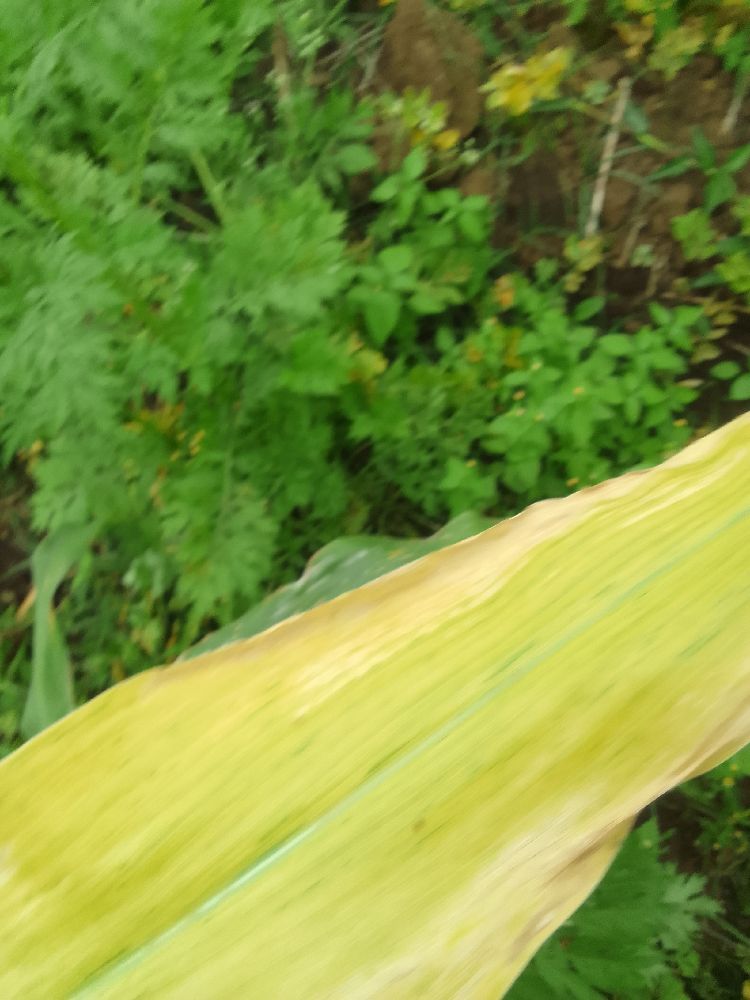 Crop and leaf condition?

maize, maize lethal necrosis
